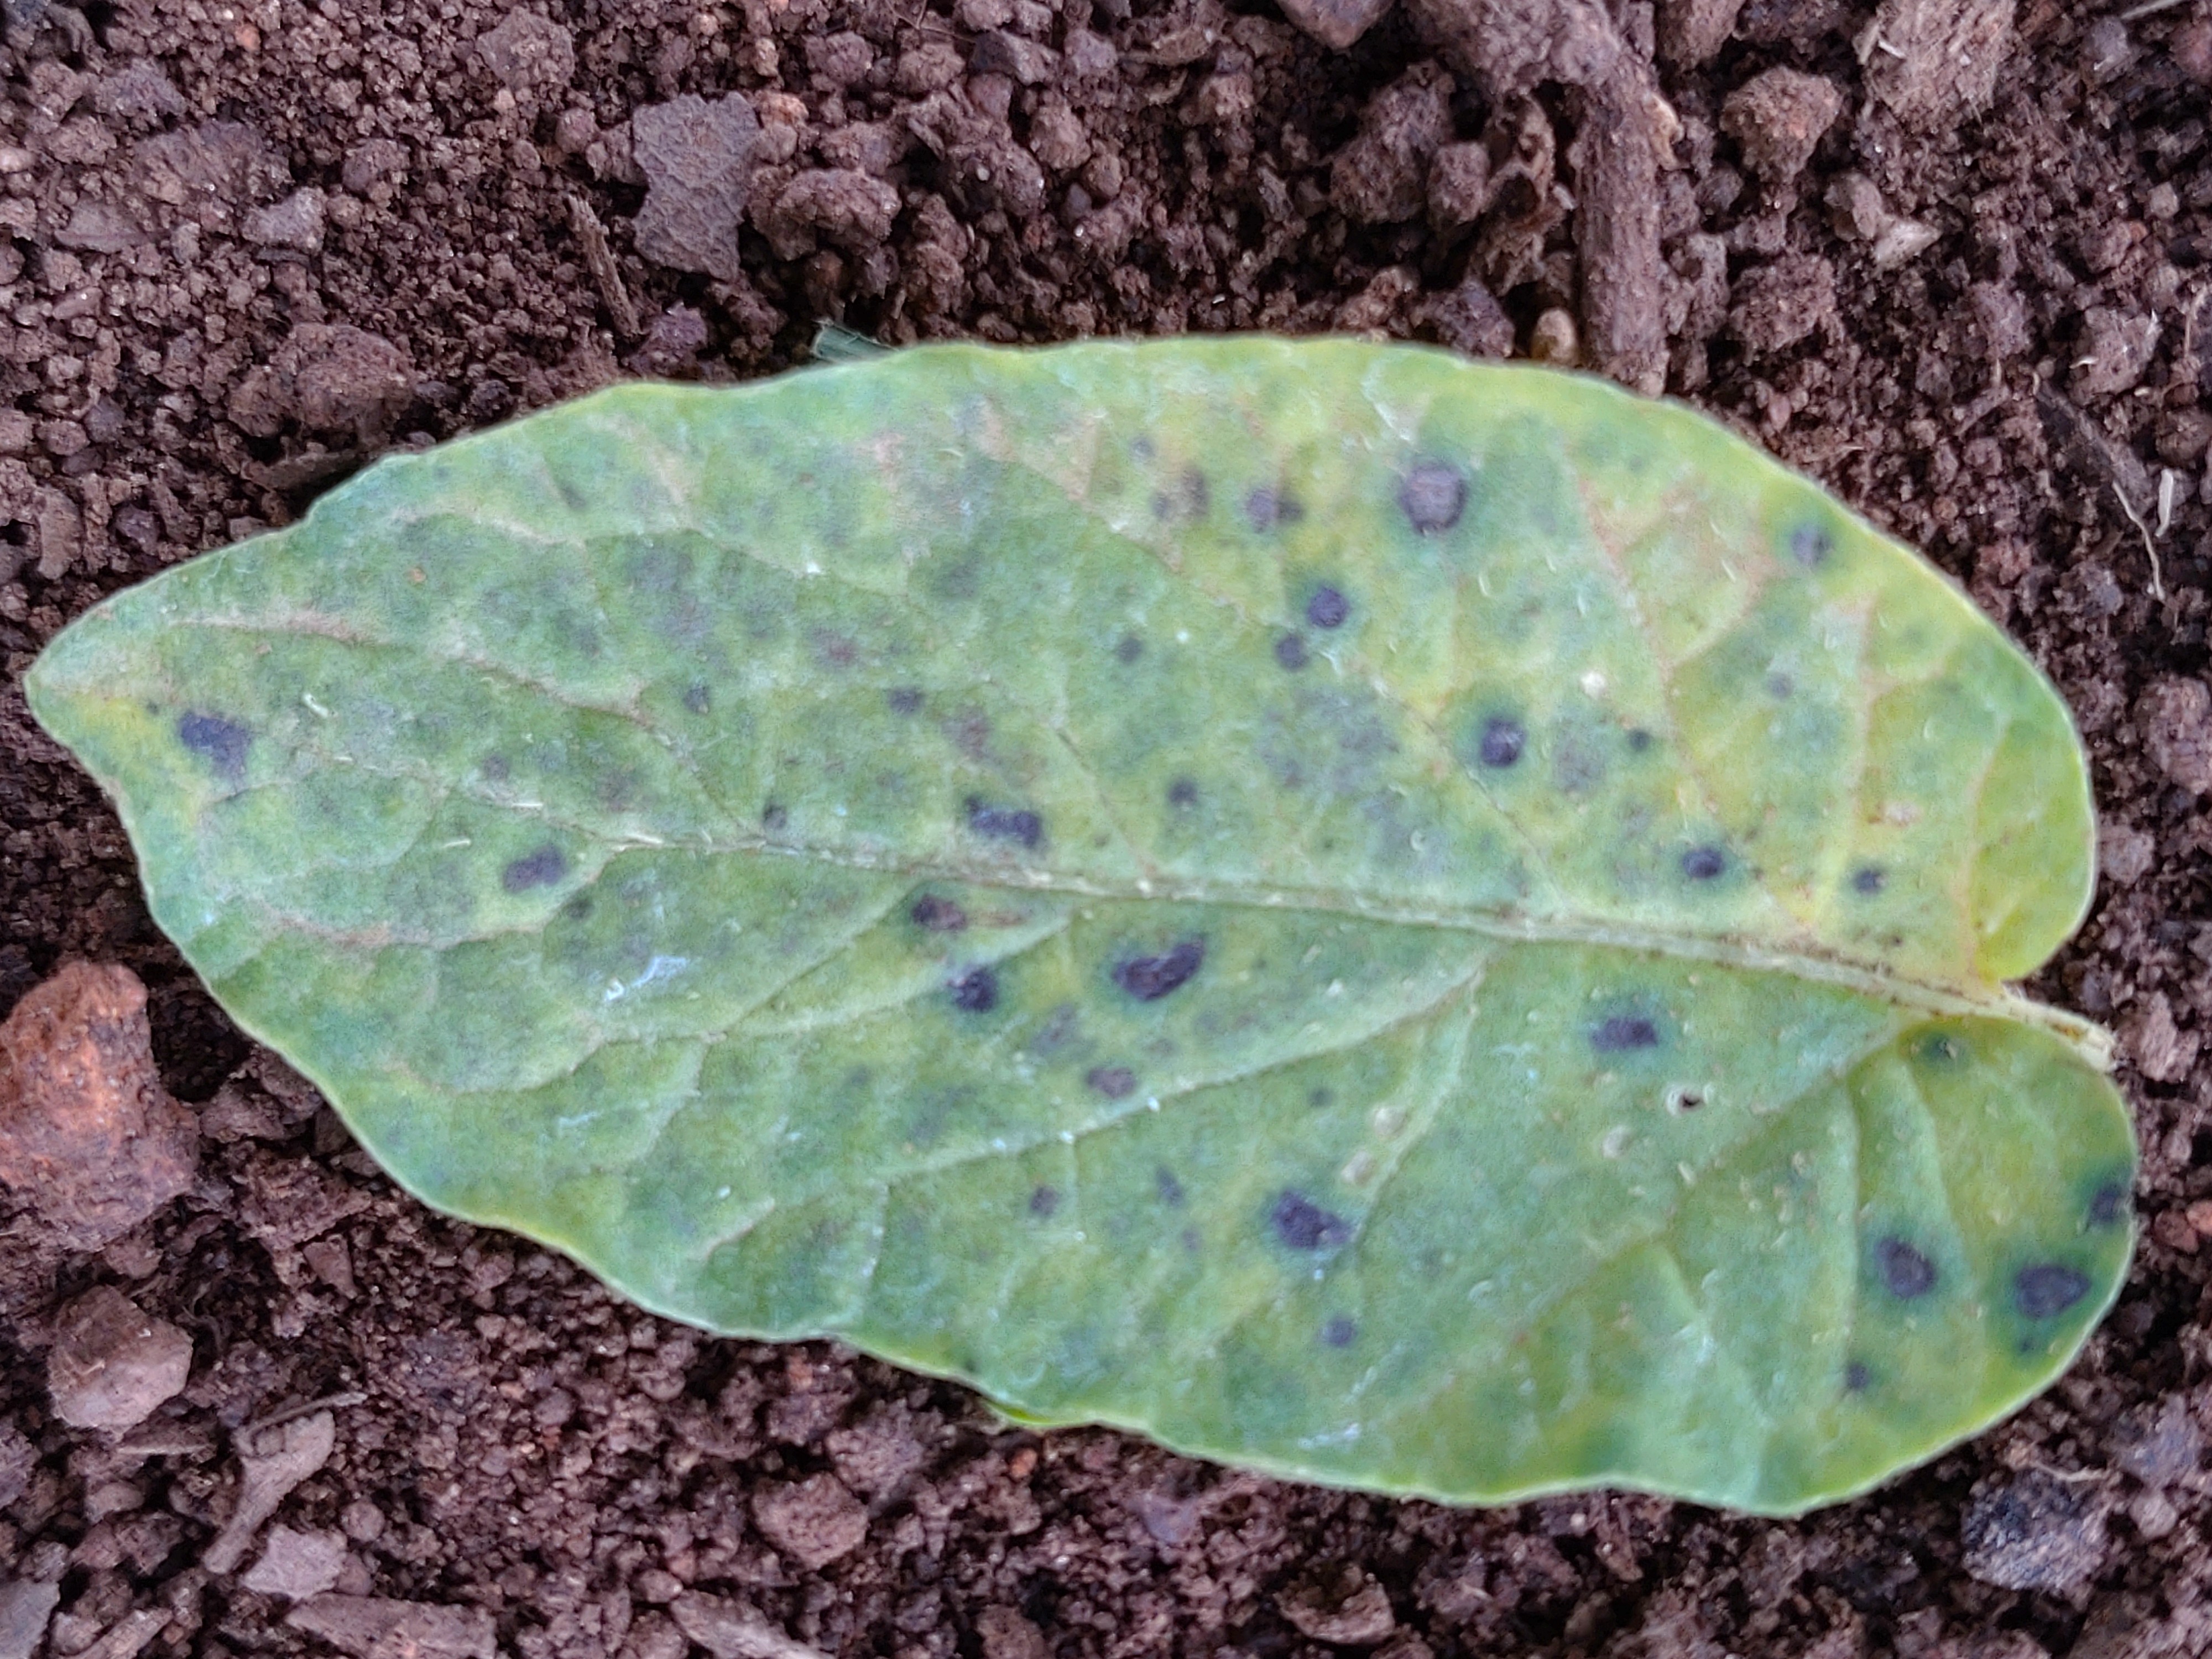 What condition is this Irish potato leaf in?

late blight
